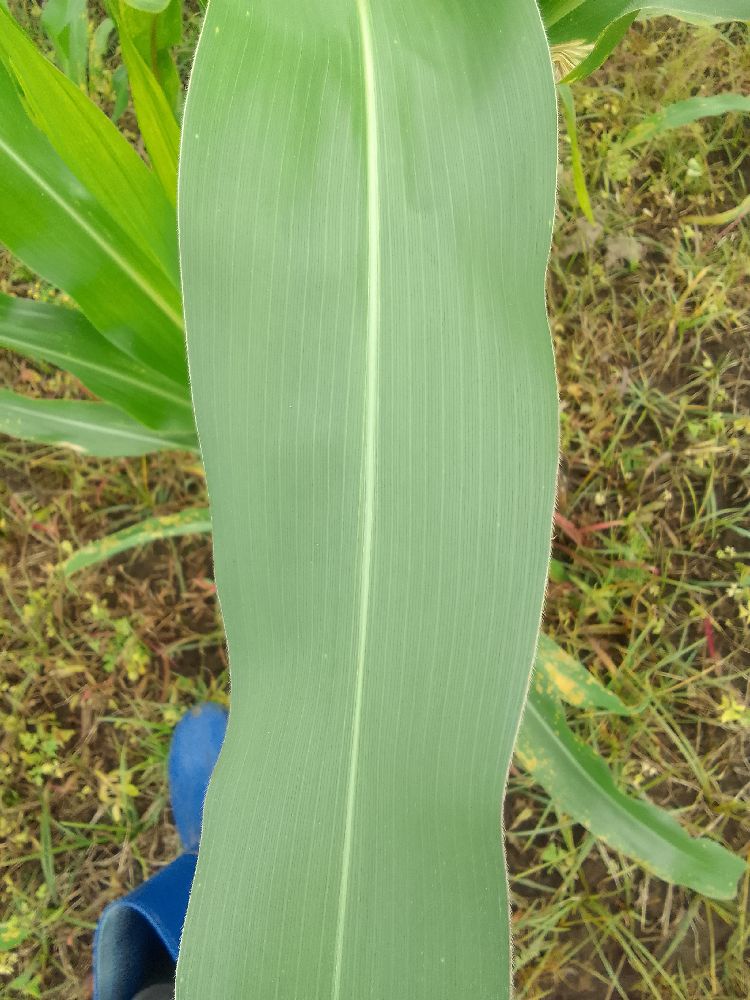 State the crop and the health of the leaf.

maize, healthy
